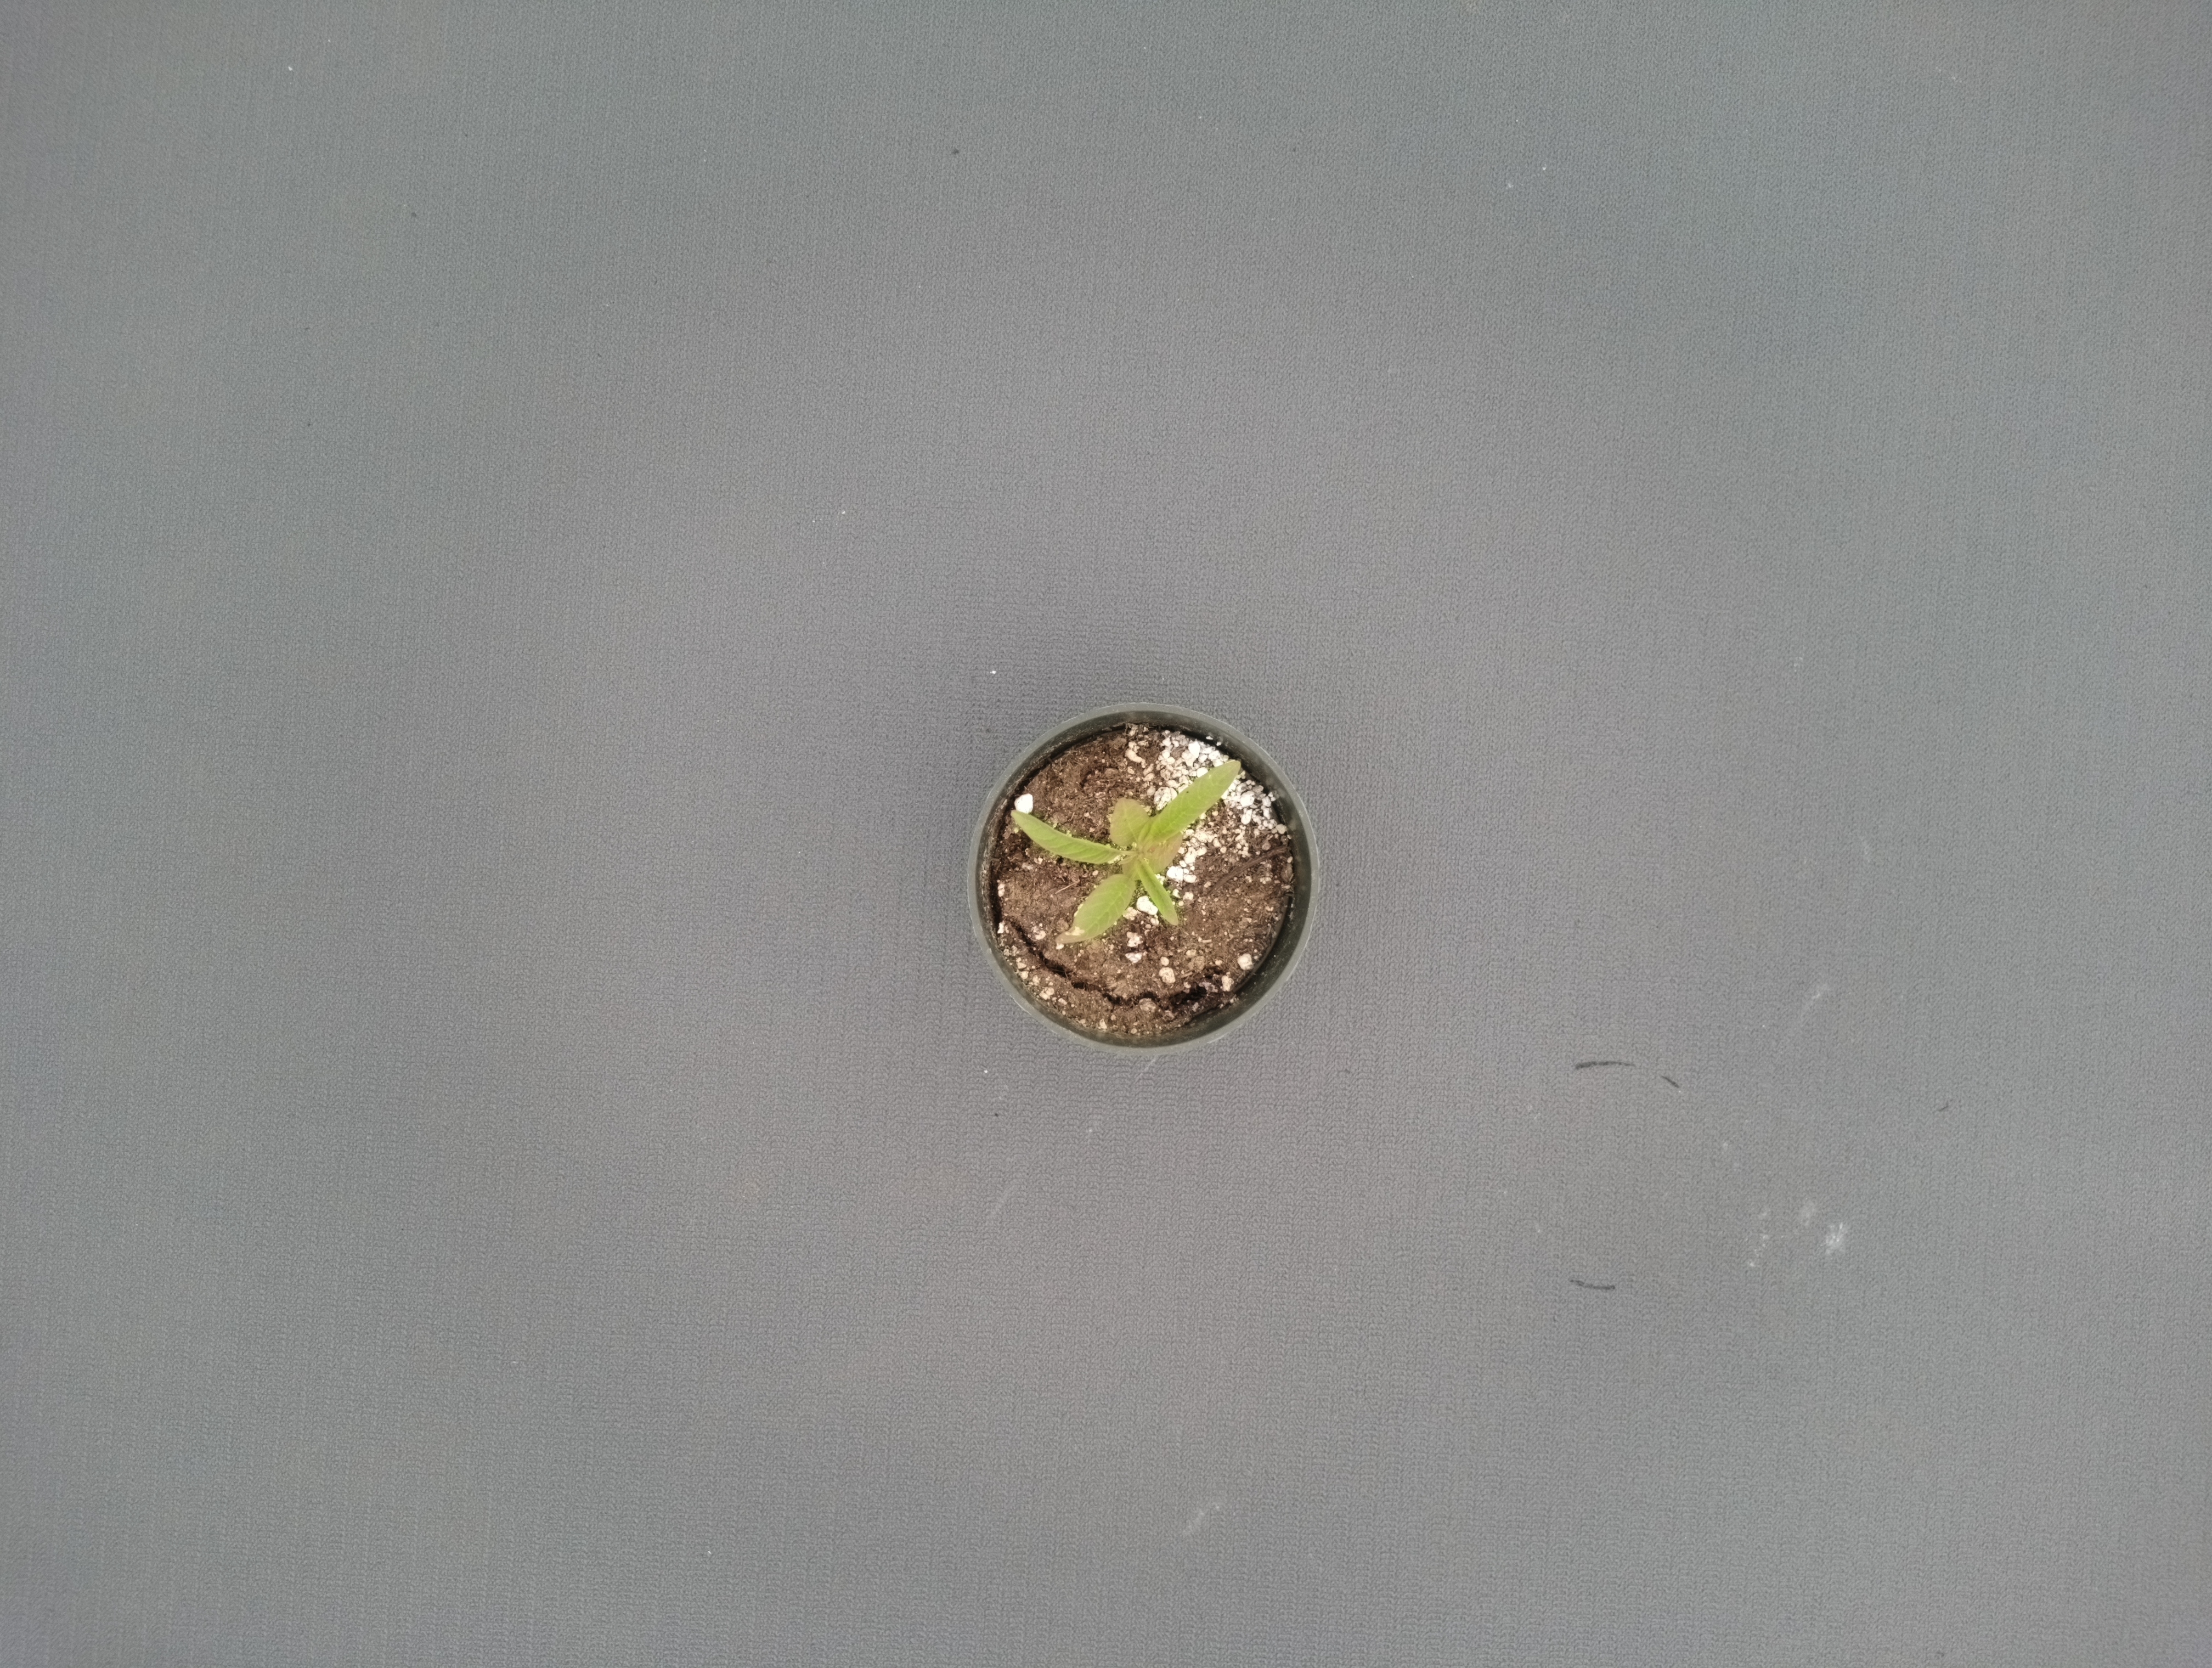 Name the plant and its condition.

waterhemp, chlorosis only
